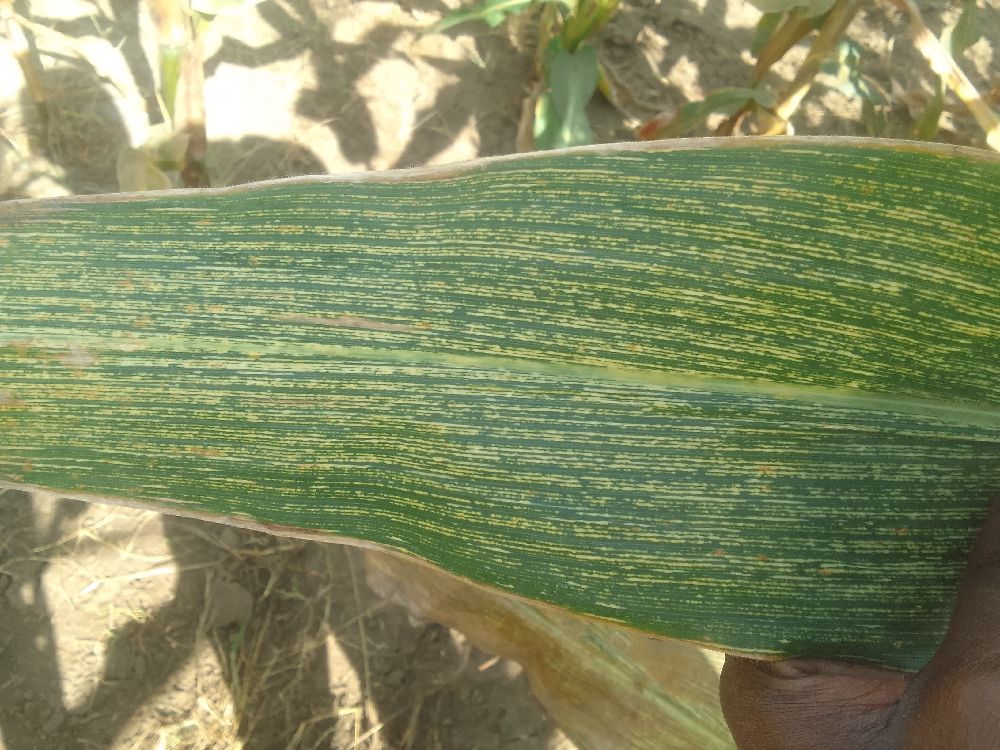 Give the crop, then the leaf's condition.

maize, maize streak virus
